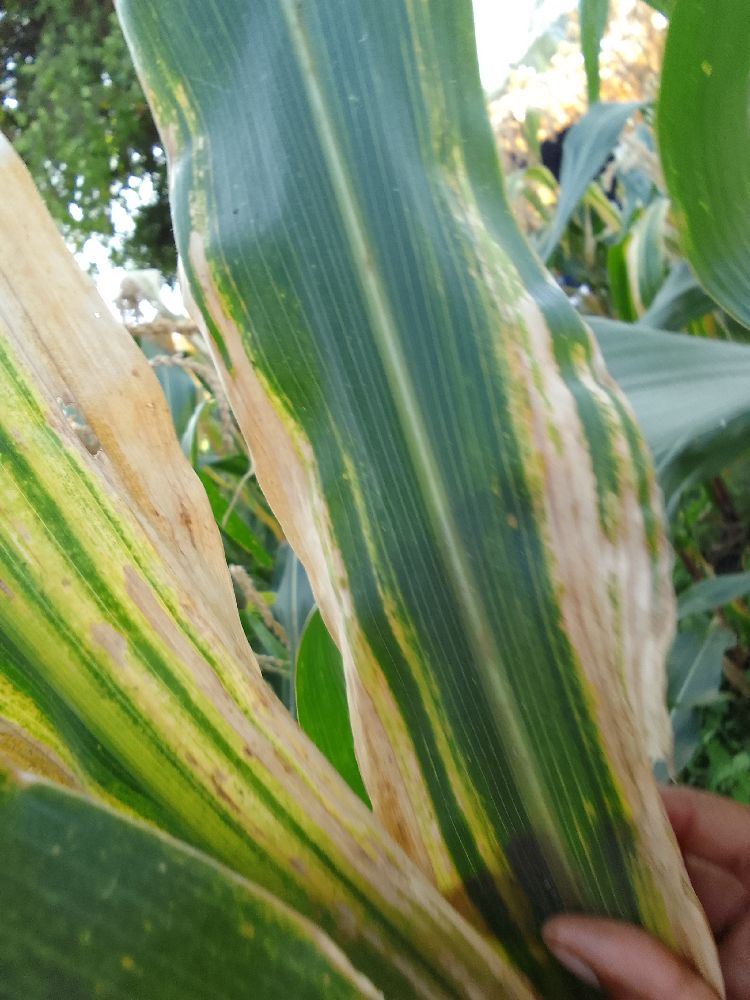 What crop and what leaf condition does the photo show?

maize, maize lethal necrosis
